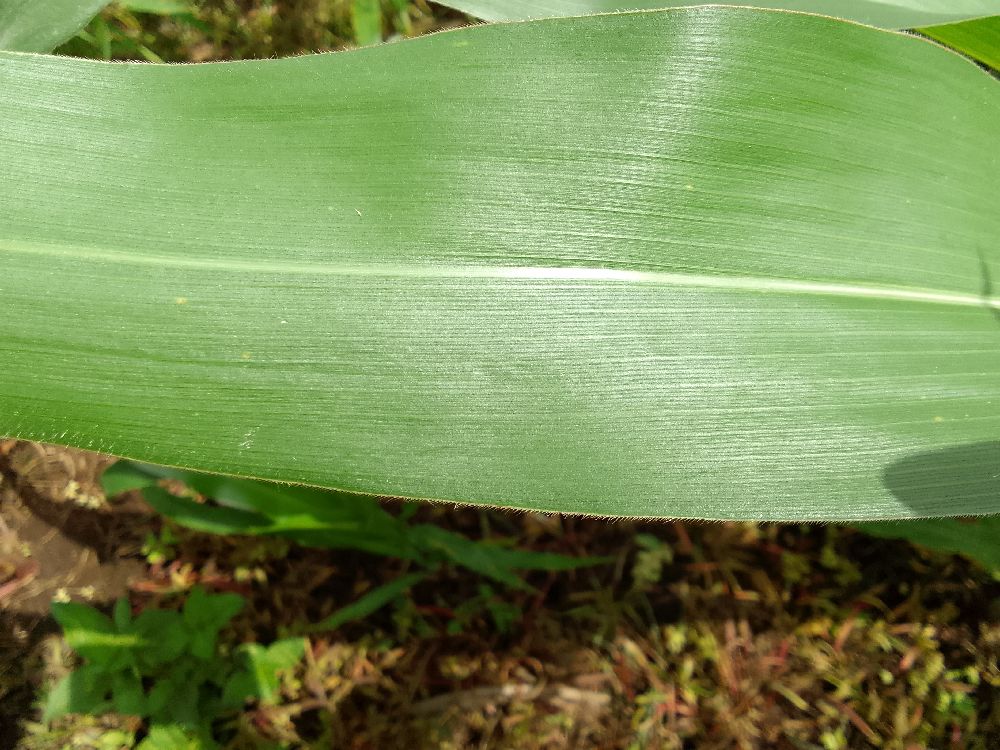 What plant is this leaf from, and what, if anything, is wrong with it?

maize, healthy
